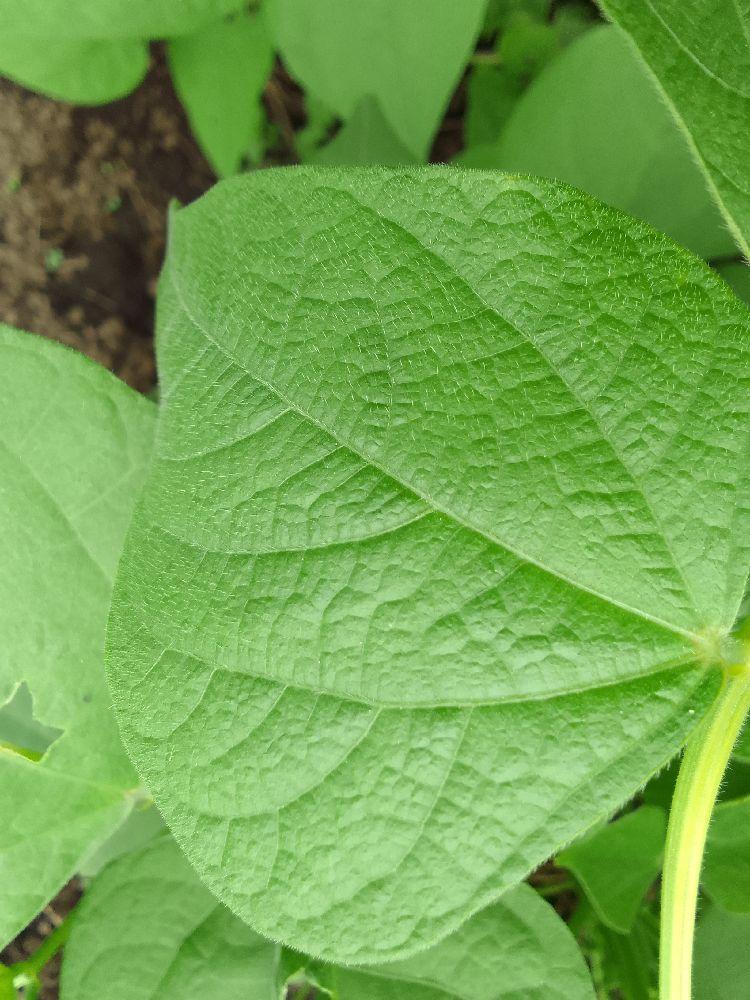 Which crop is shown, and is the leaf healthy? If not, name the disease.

common bean, healthy
